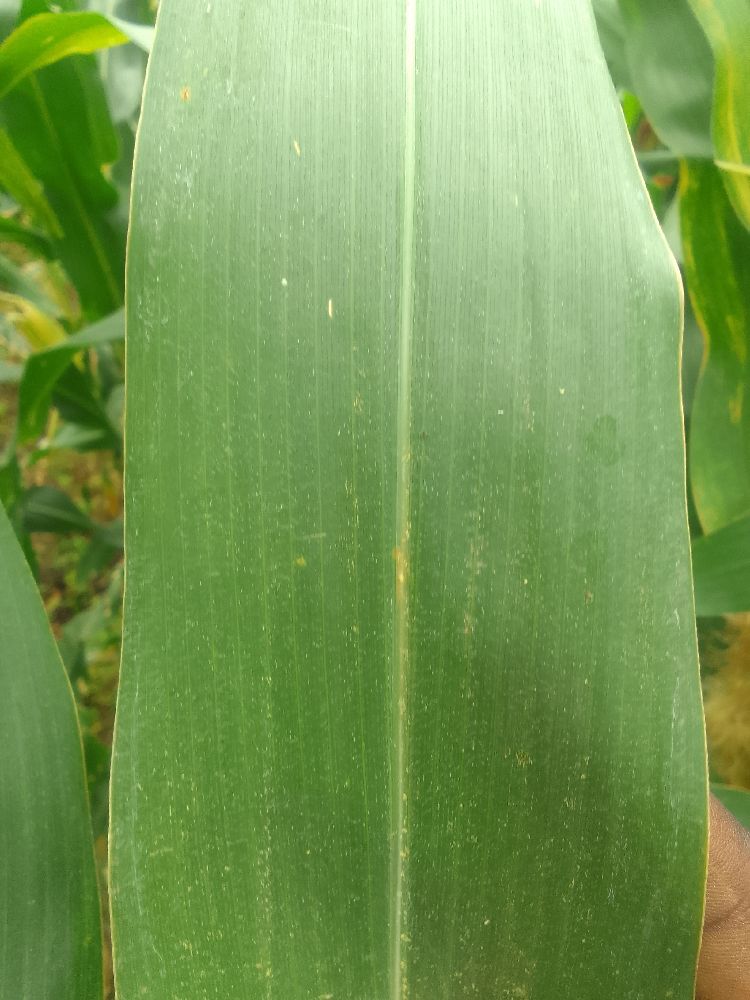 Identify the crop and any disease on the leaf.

maize, healthy
